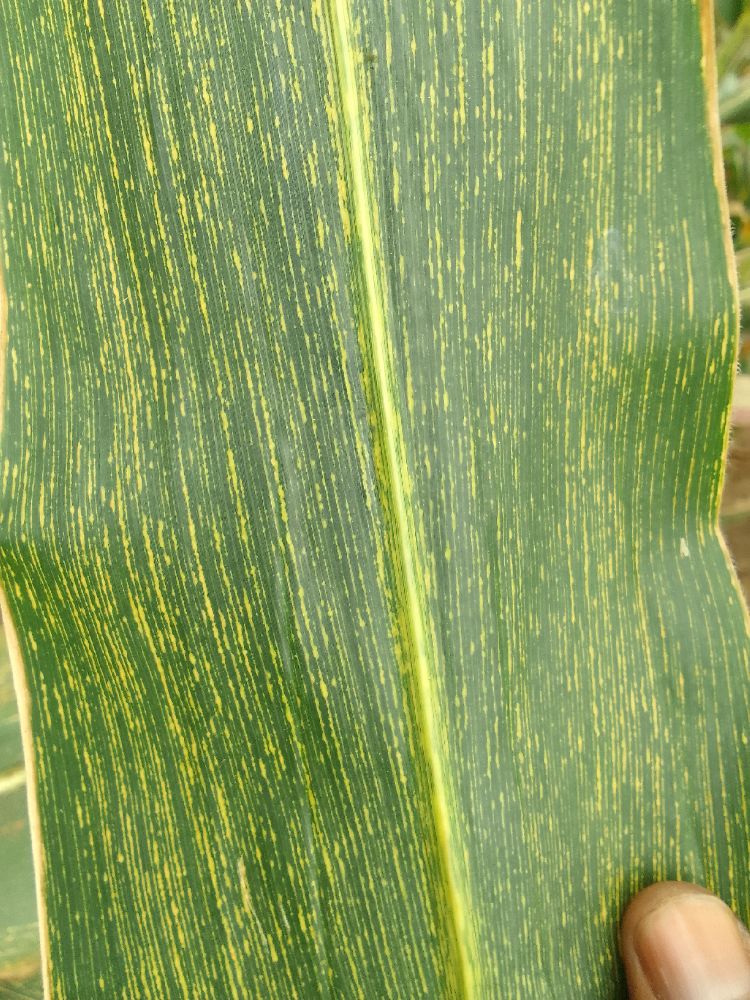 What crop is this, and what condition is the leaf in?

maize, maize streak virus
